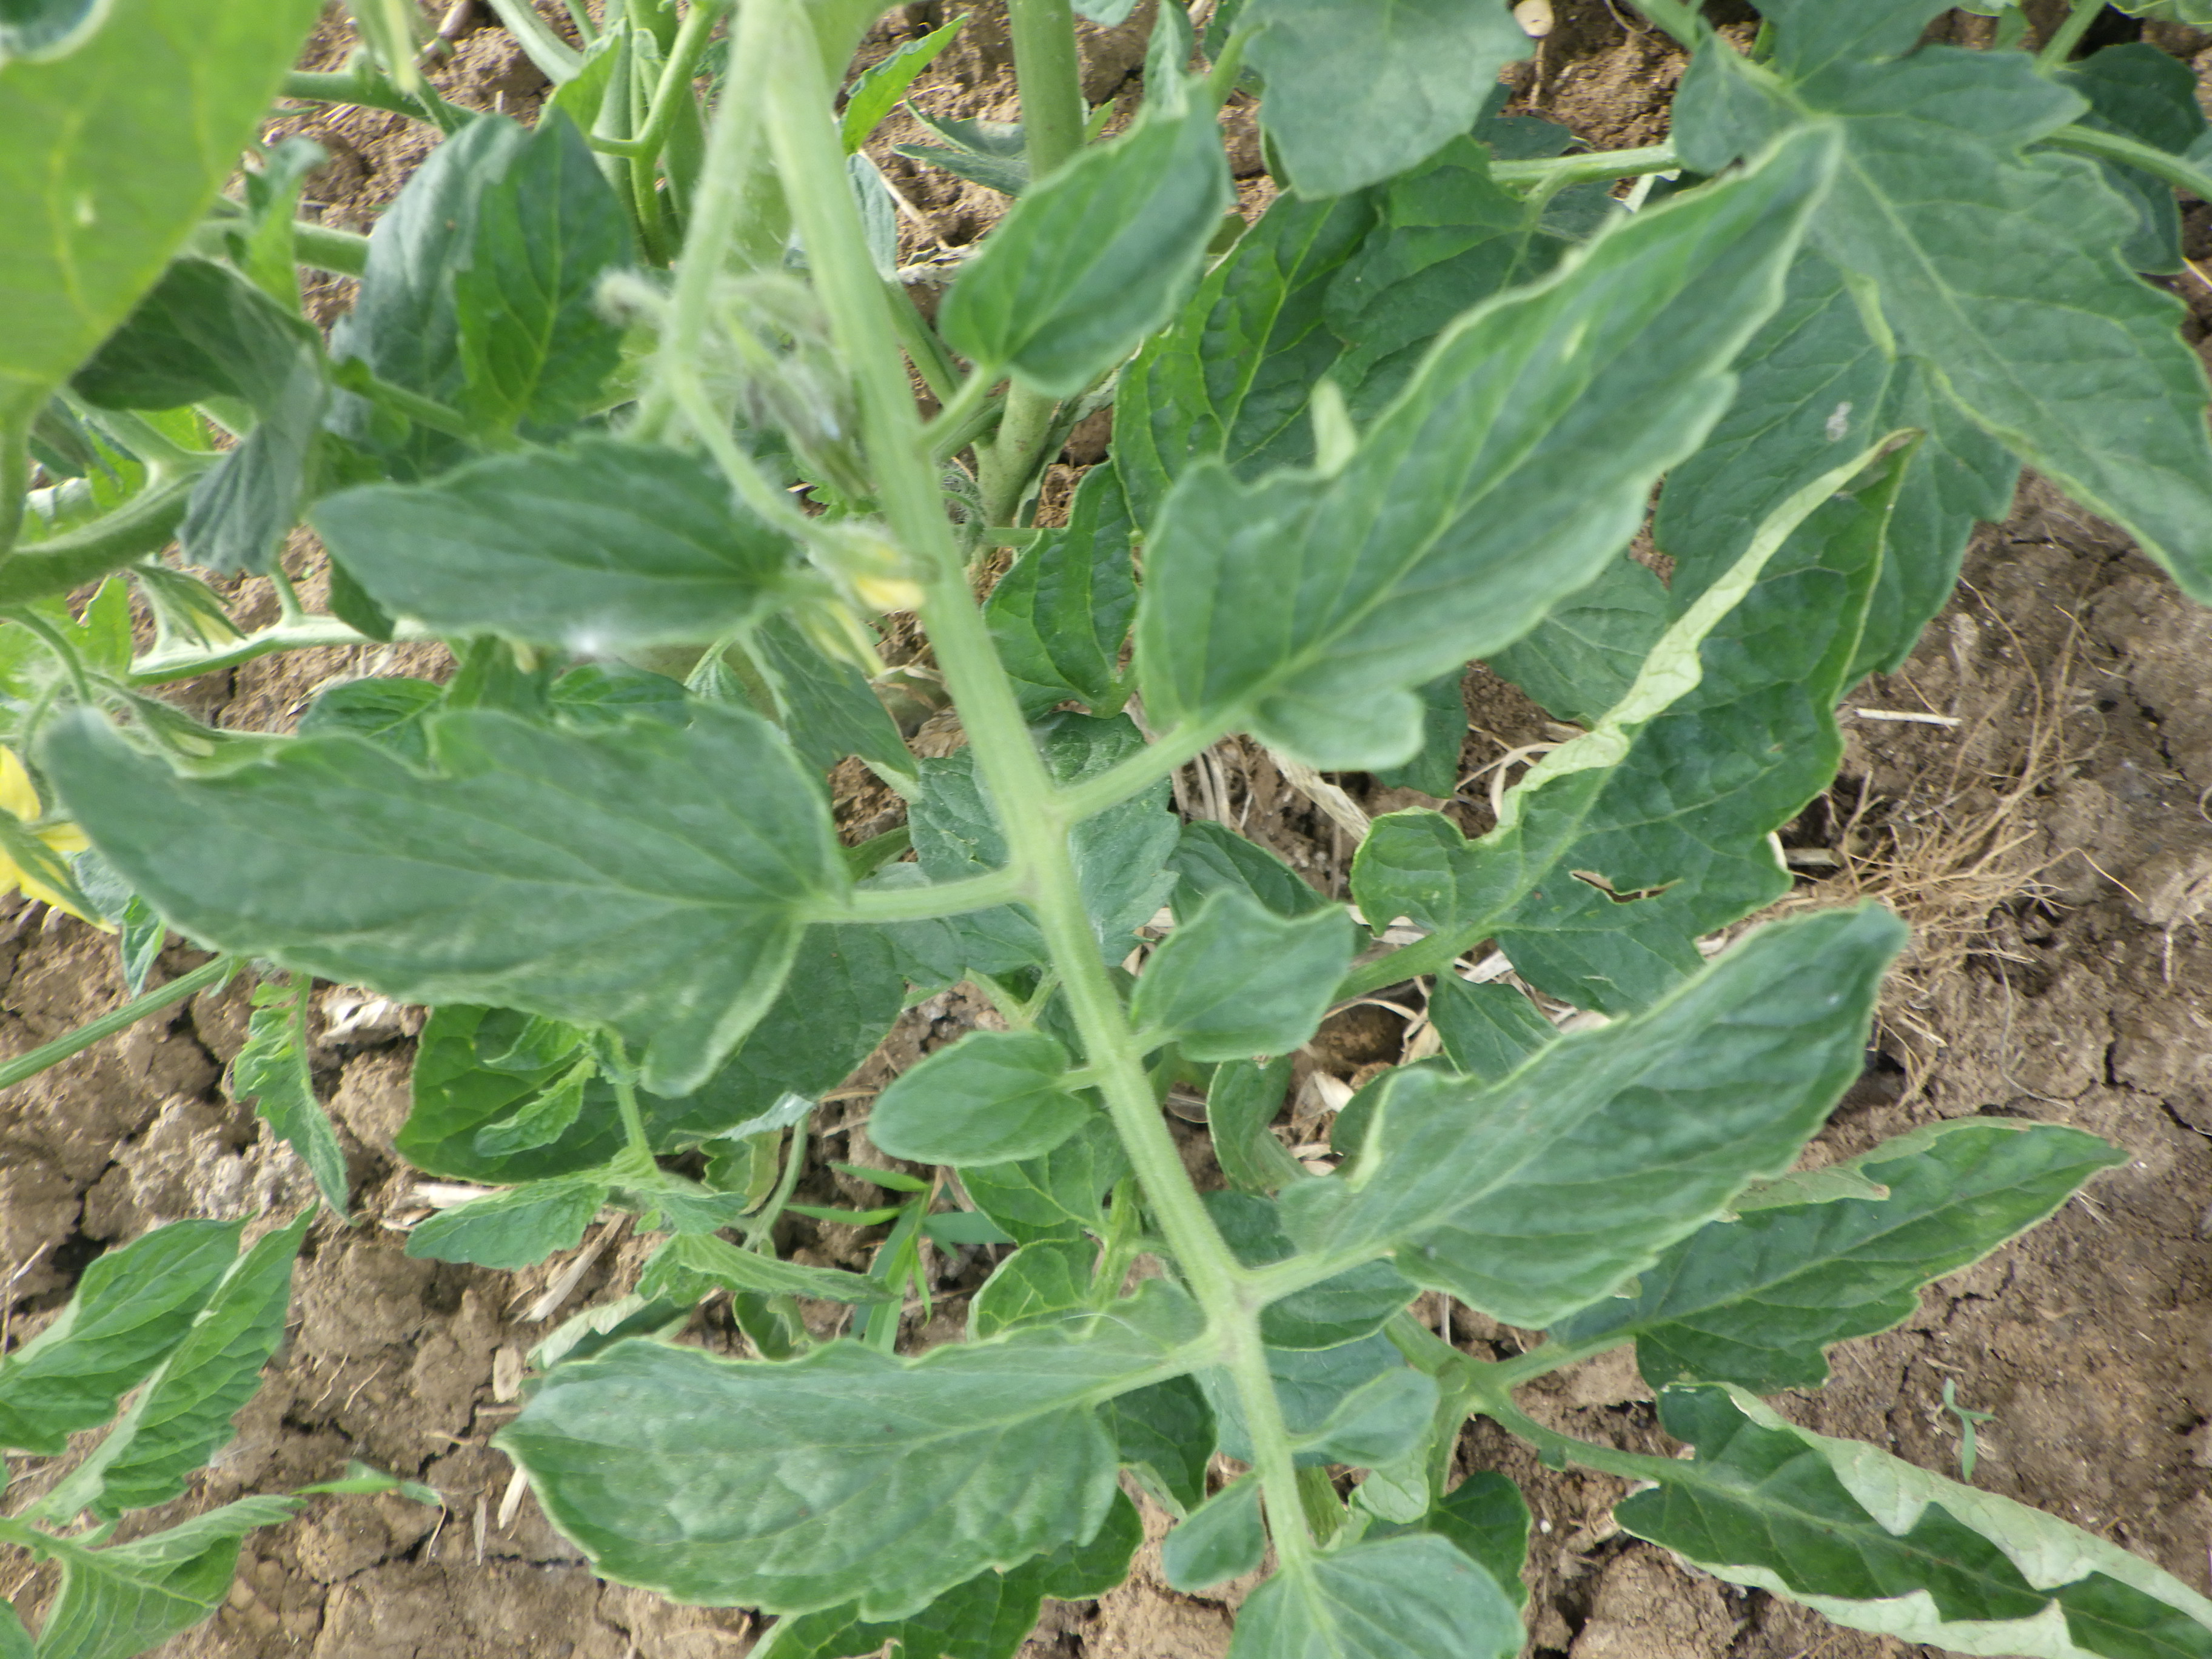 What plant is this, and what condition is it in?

tomato, phytophagous, water stress
